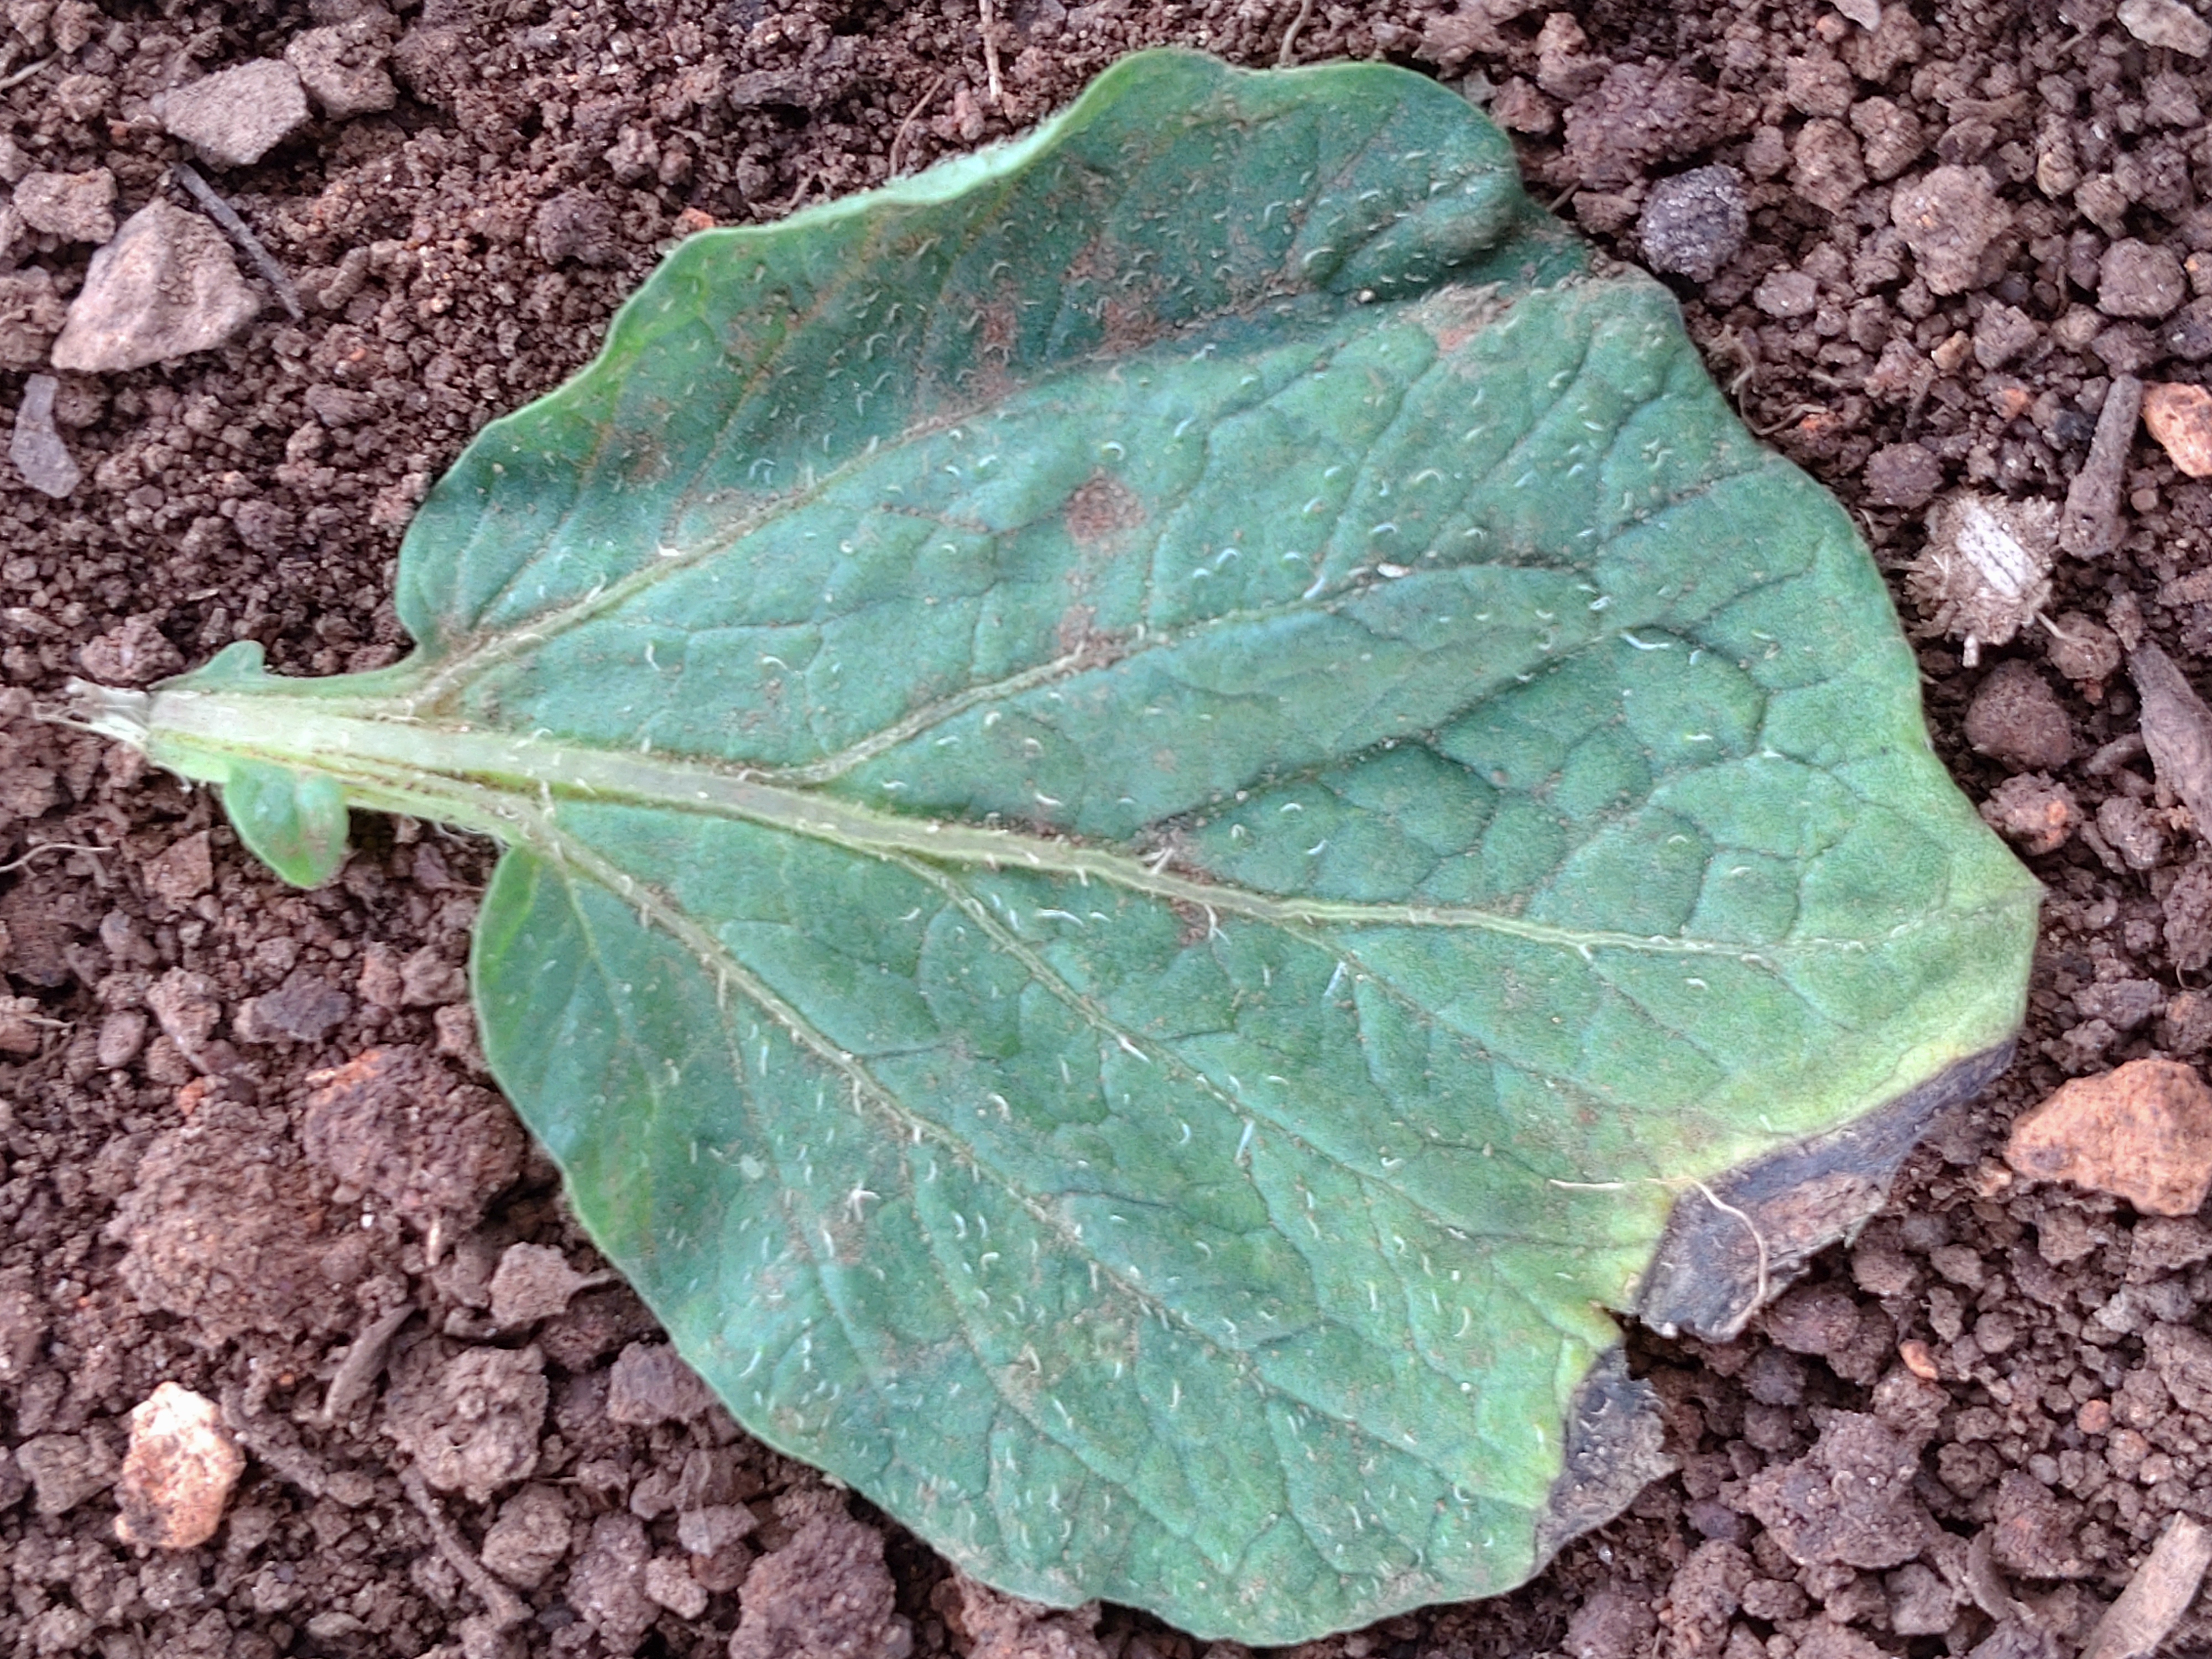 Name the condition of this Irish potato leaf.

early blight
